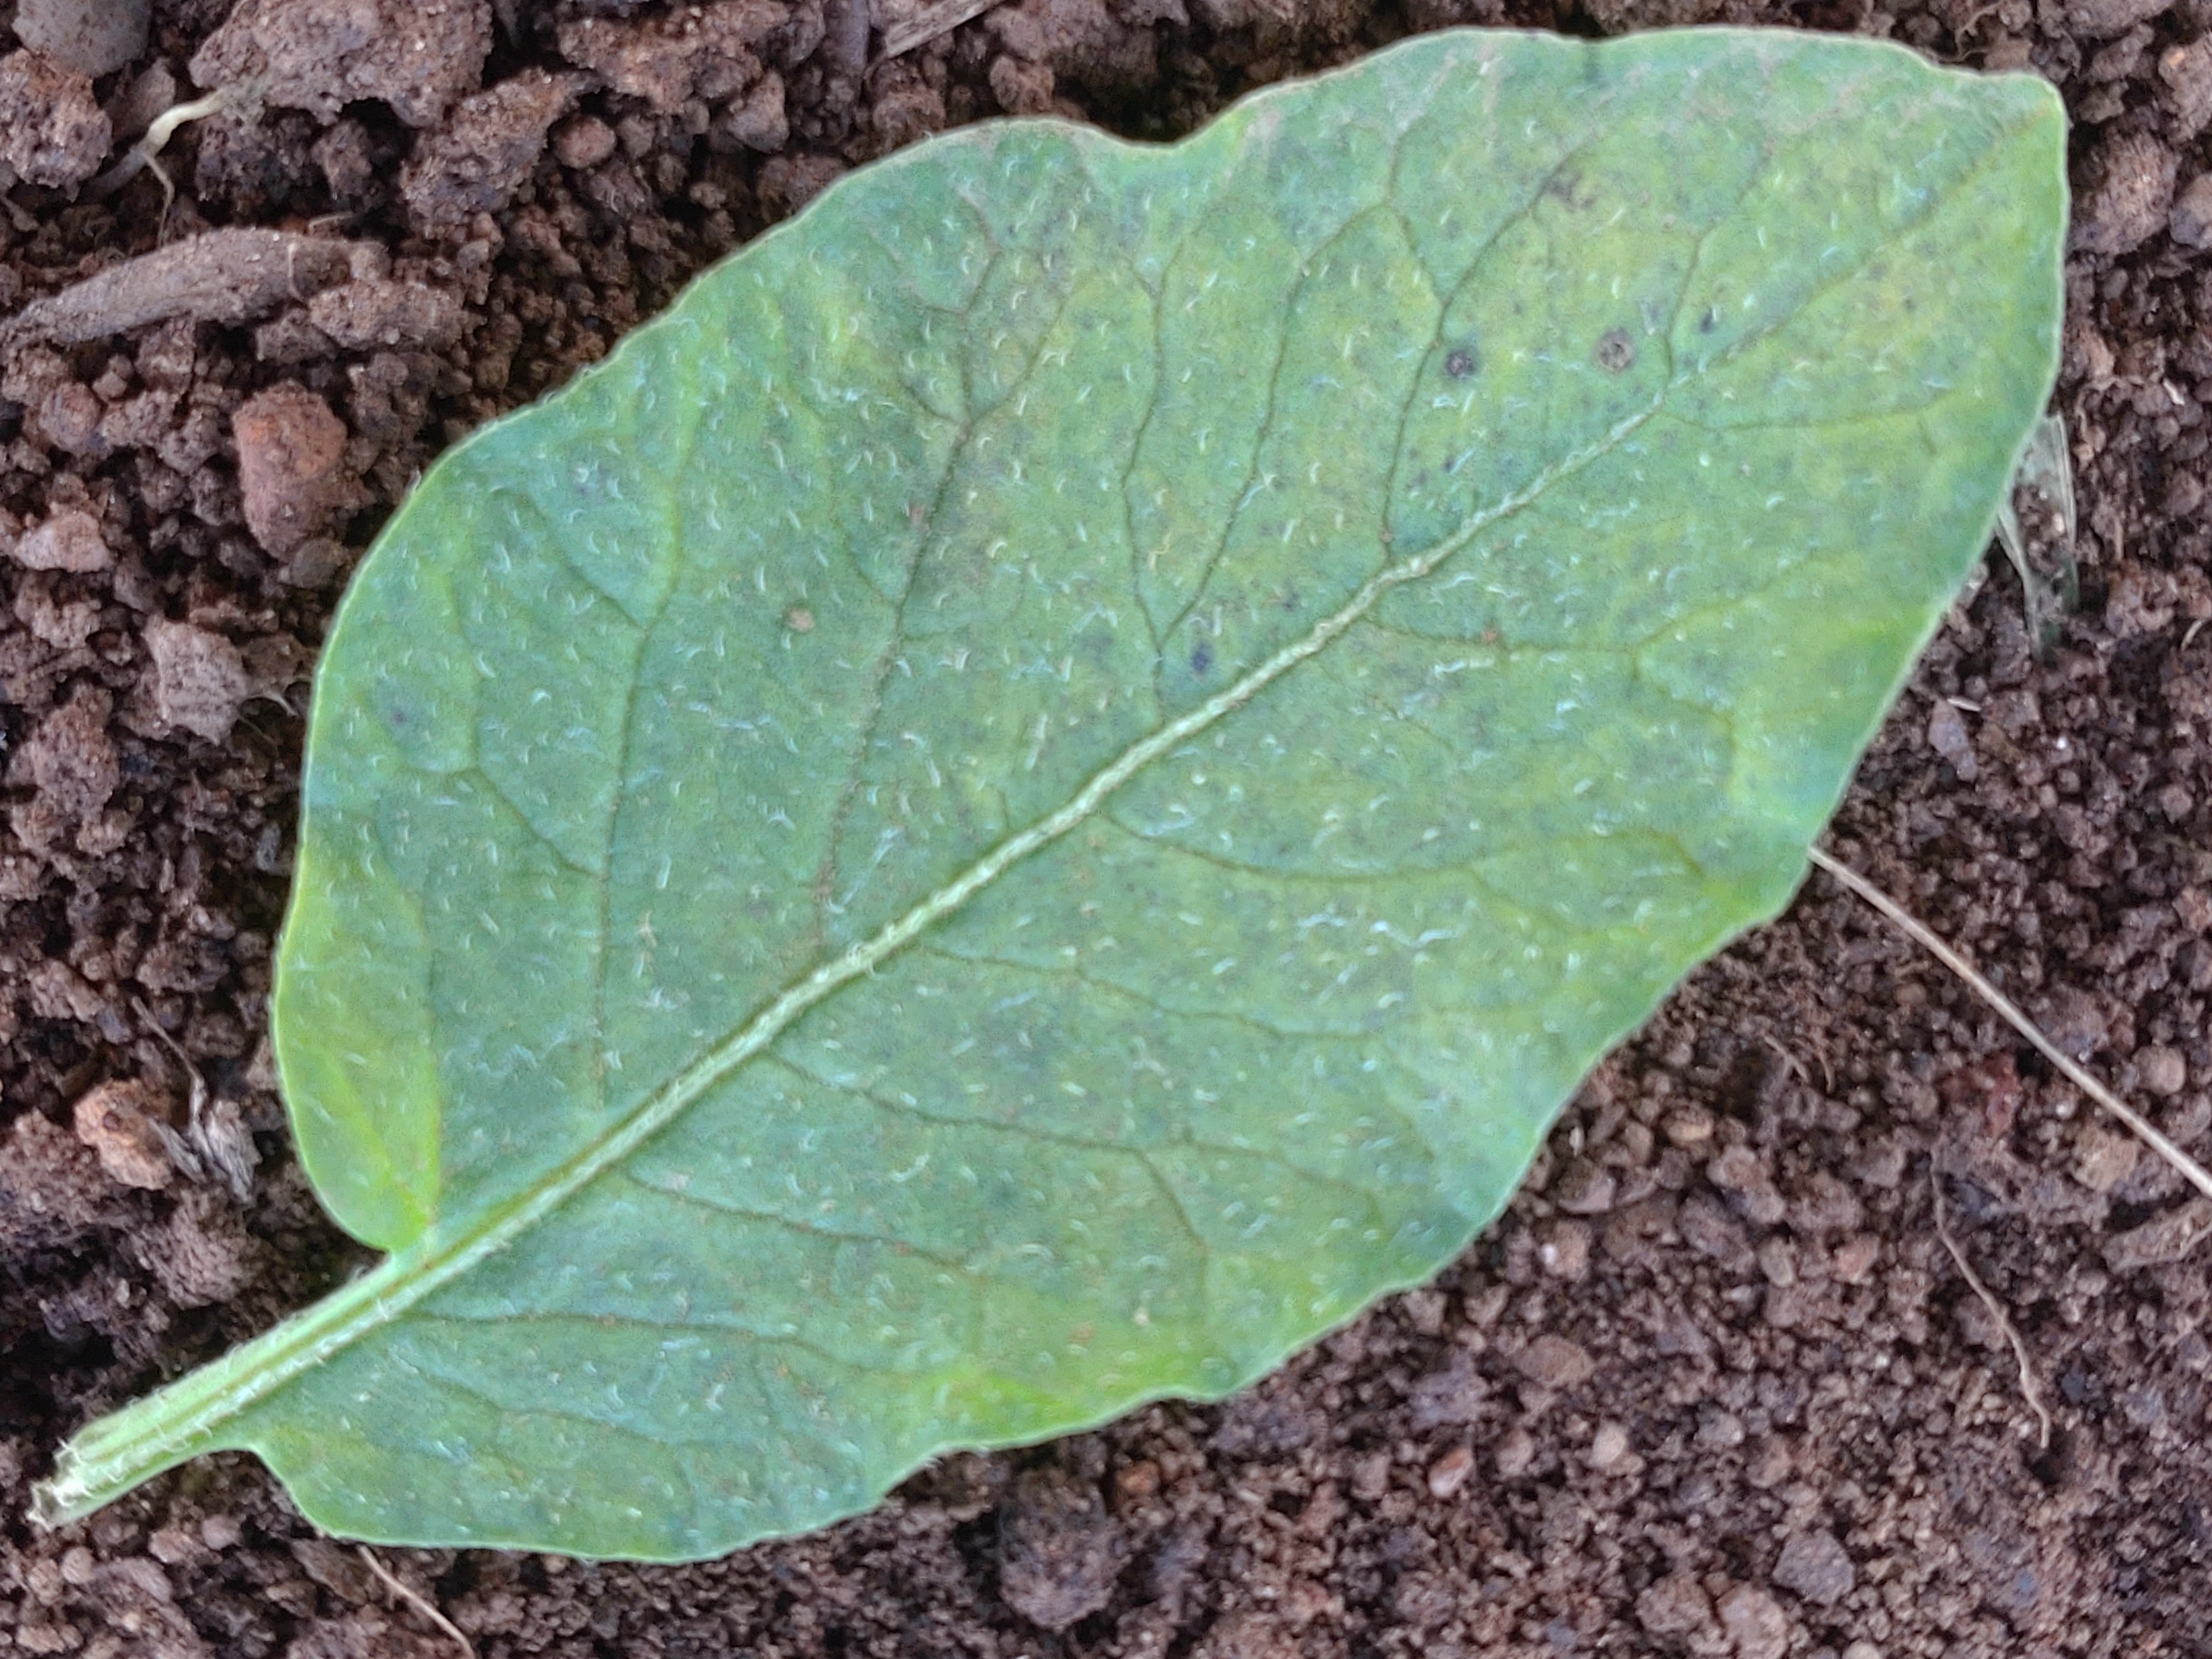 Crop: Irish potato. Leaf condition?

late blight
